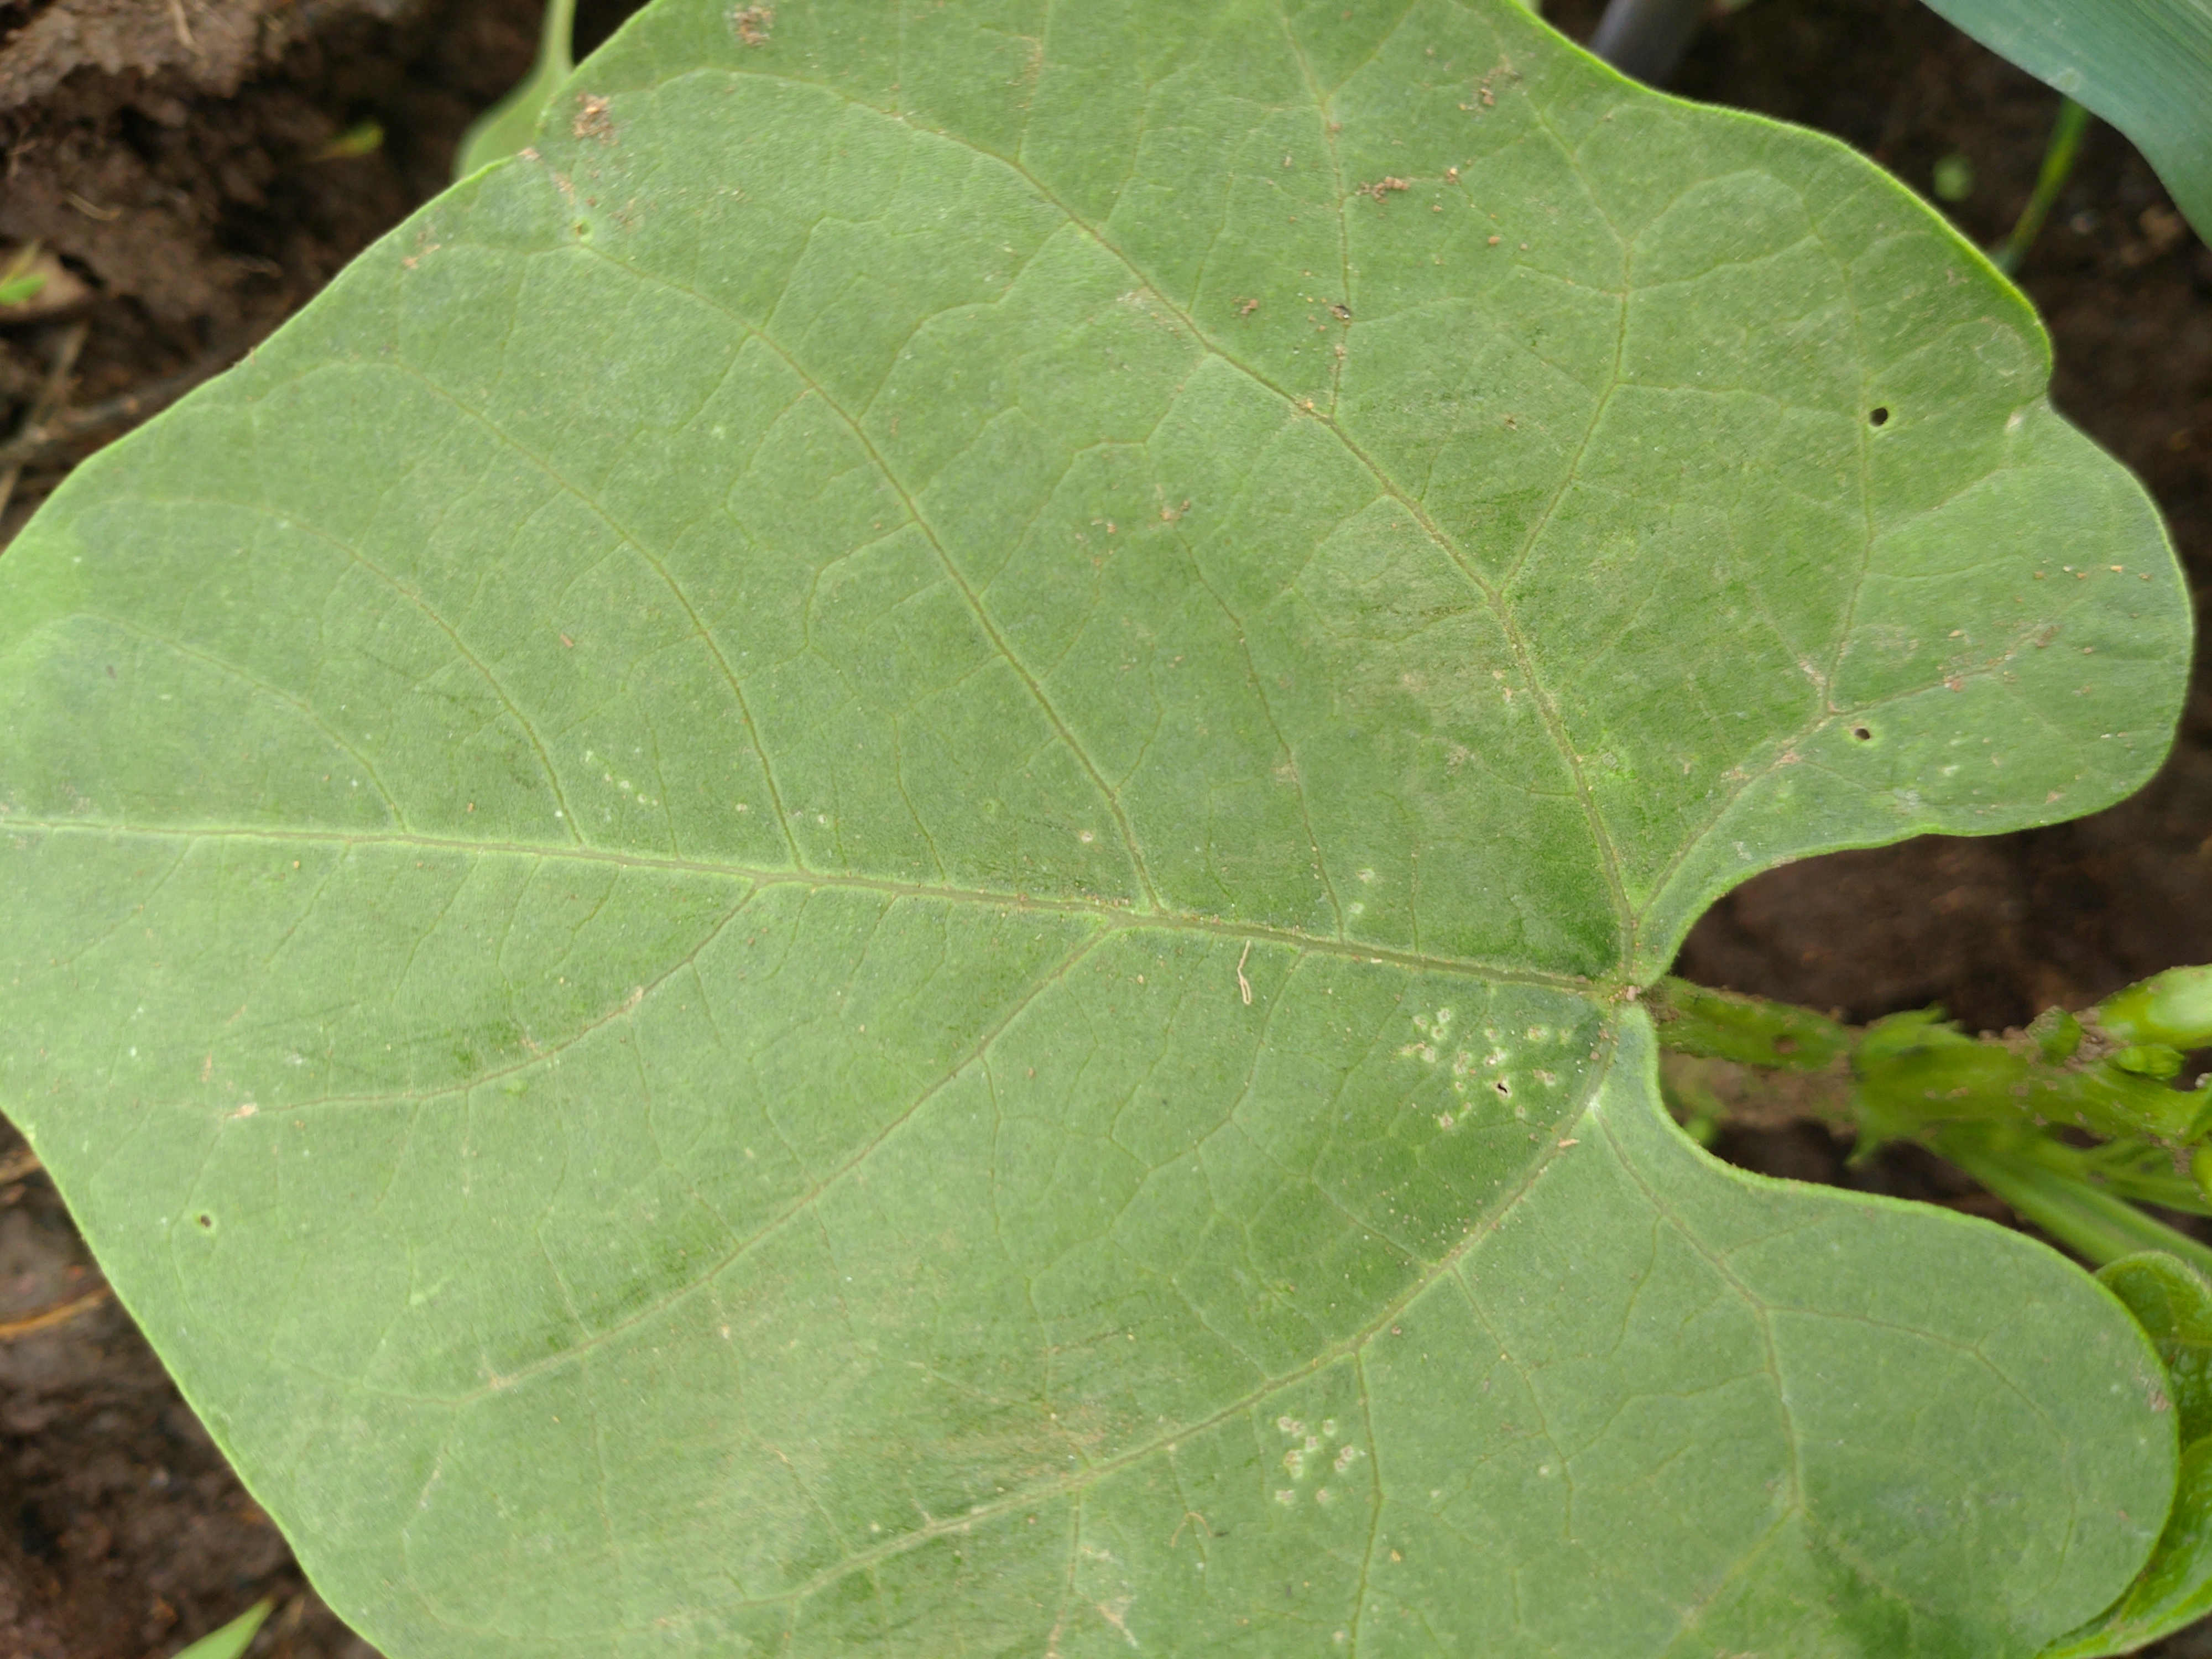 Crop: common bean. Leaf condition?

healthy
